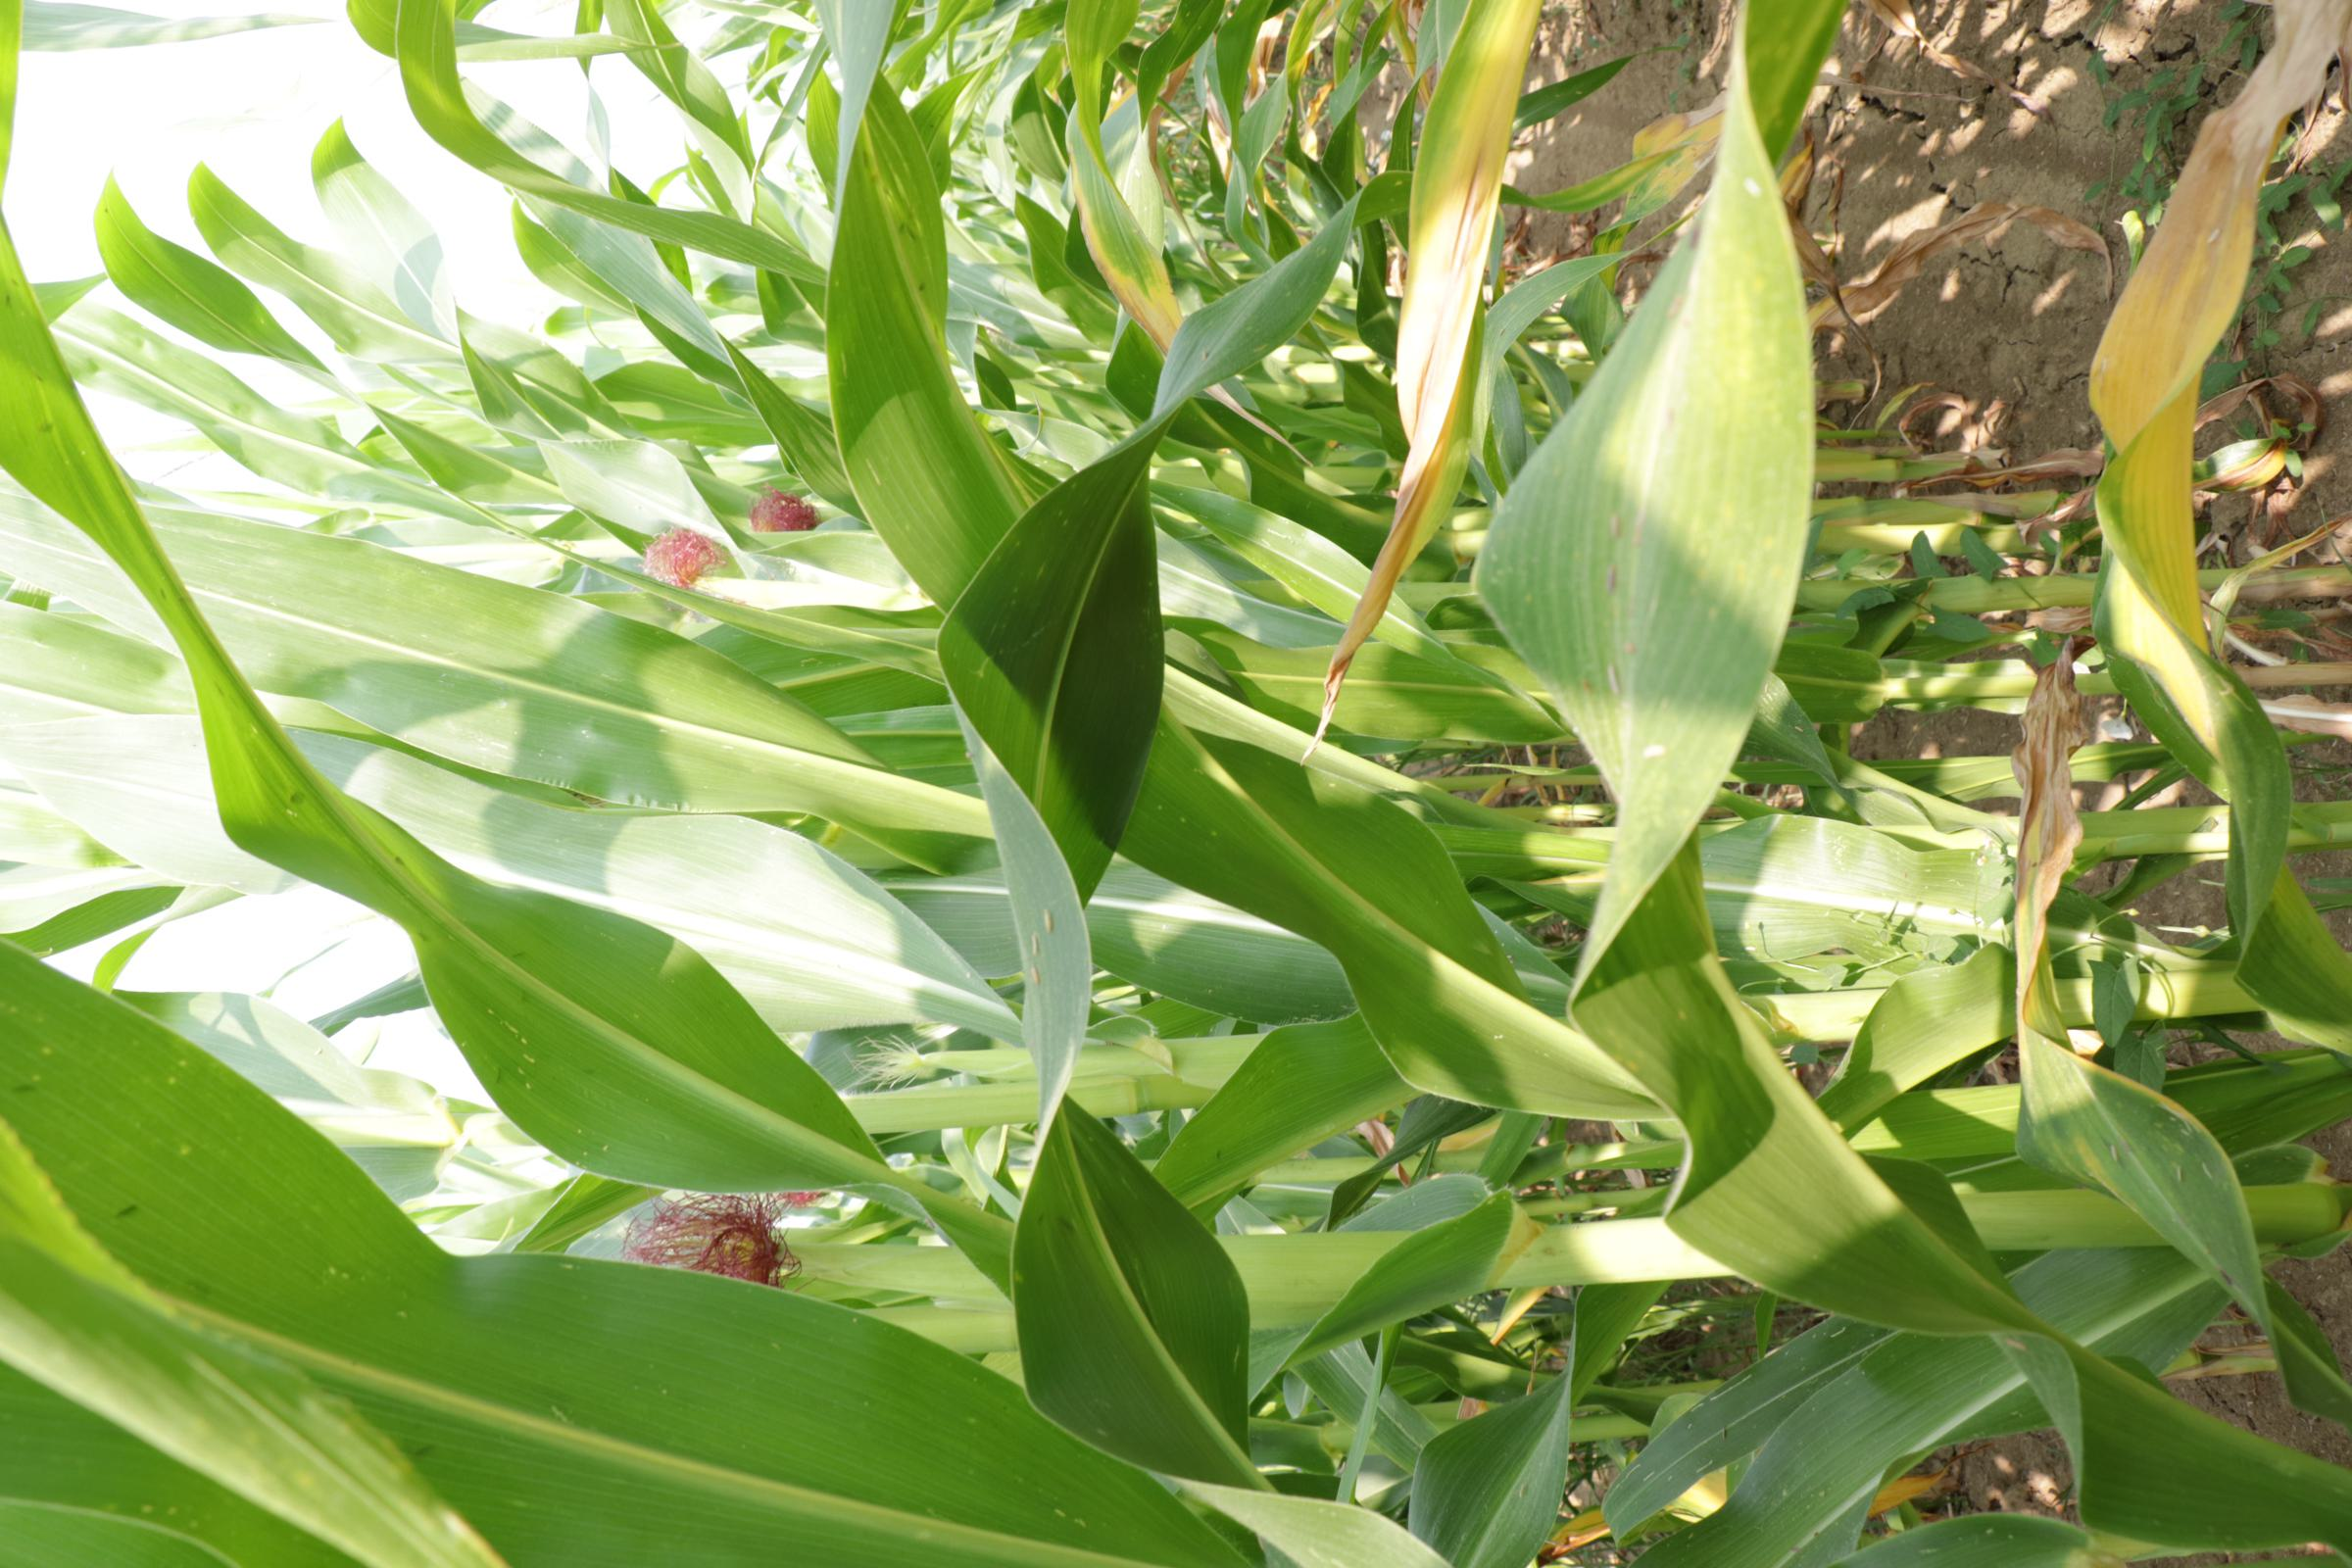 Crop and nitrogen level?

maize, reduced nitrogen fertilisation
